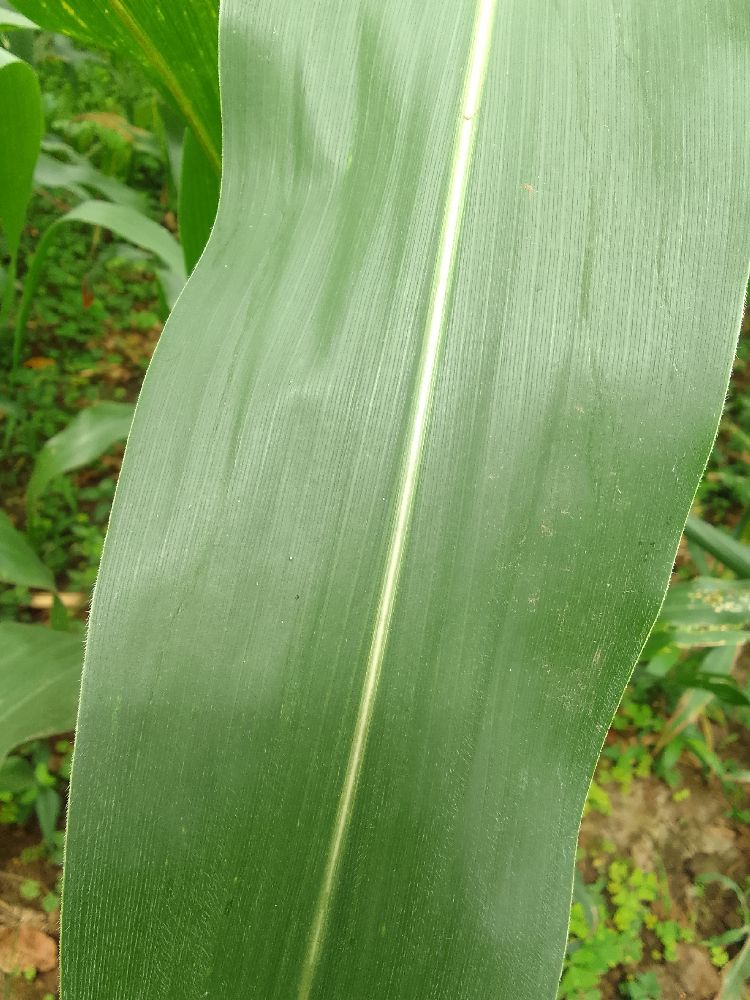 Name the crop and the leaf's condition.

maize, healthy
